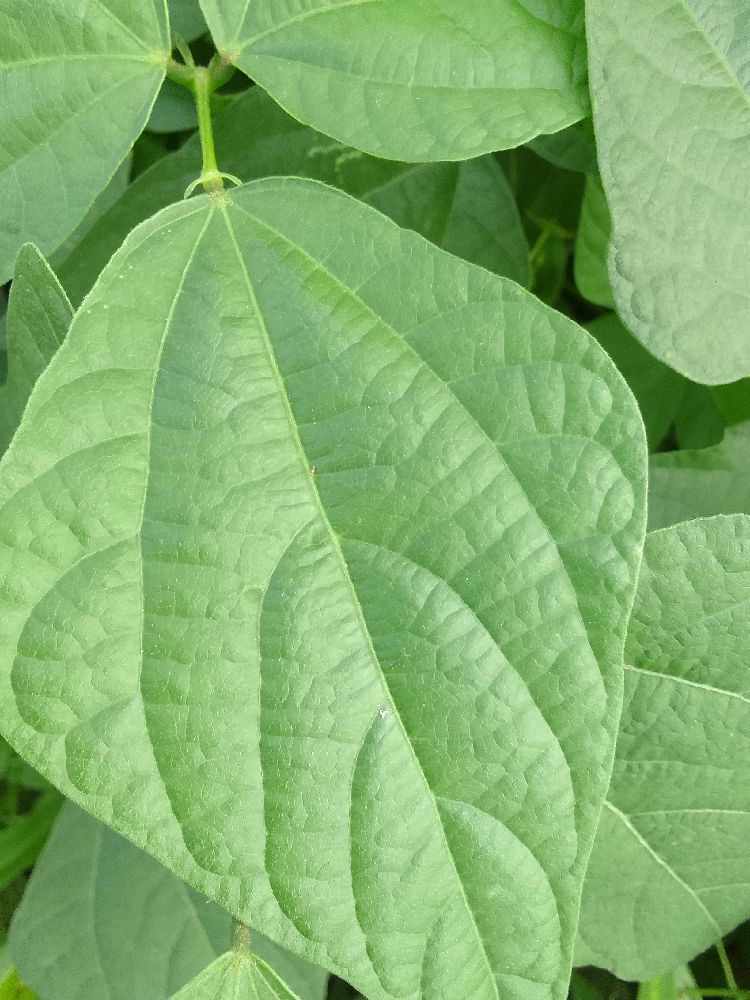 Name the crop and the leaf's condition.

common bean, healthy
